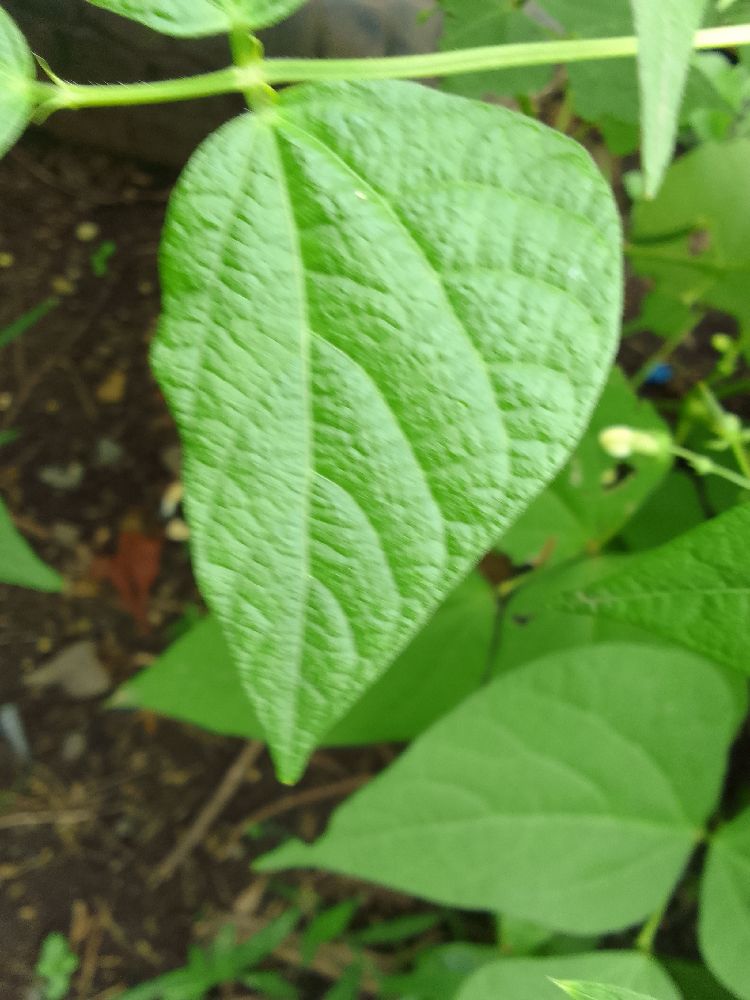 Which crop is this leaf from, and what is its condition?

common bean, healthy
